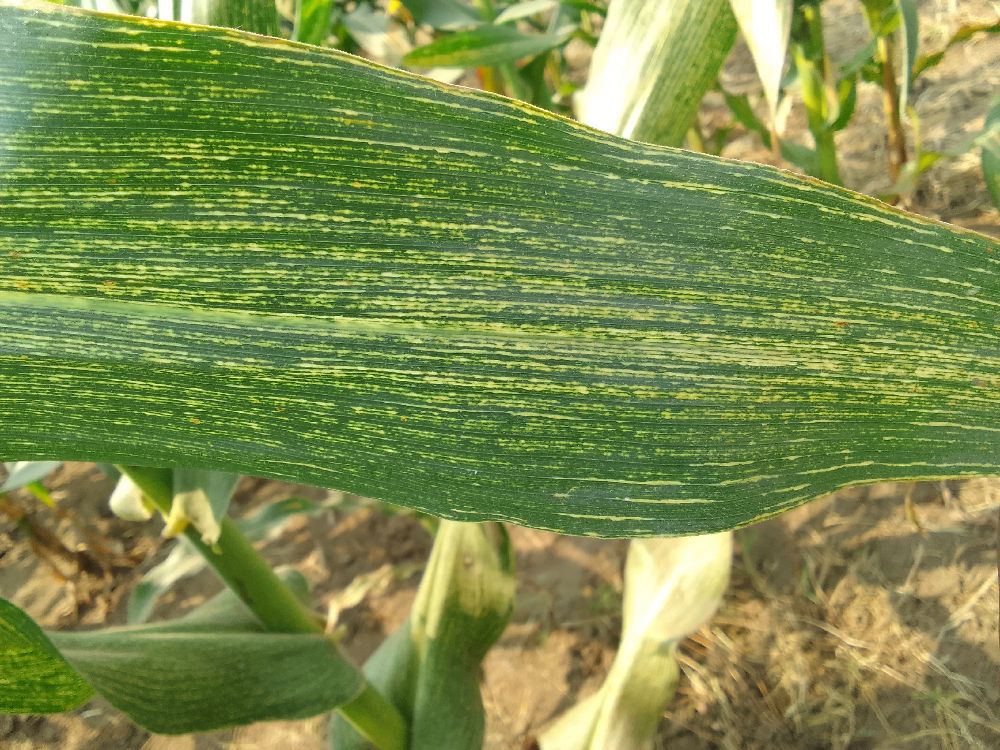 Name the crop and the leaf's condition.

maize, maize streak virus
